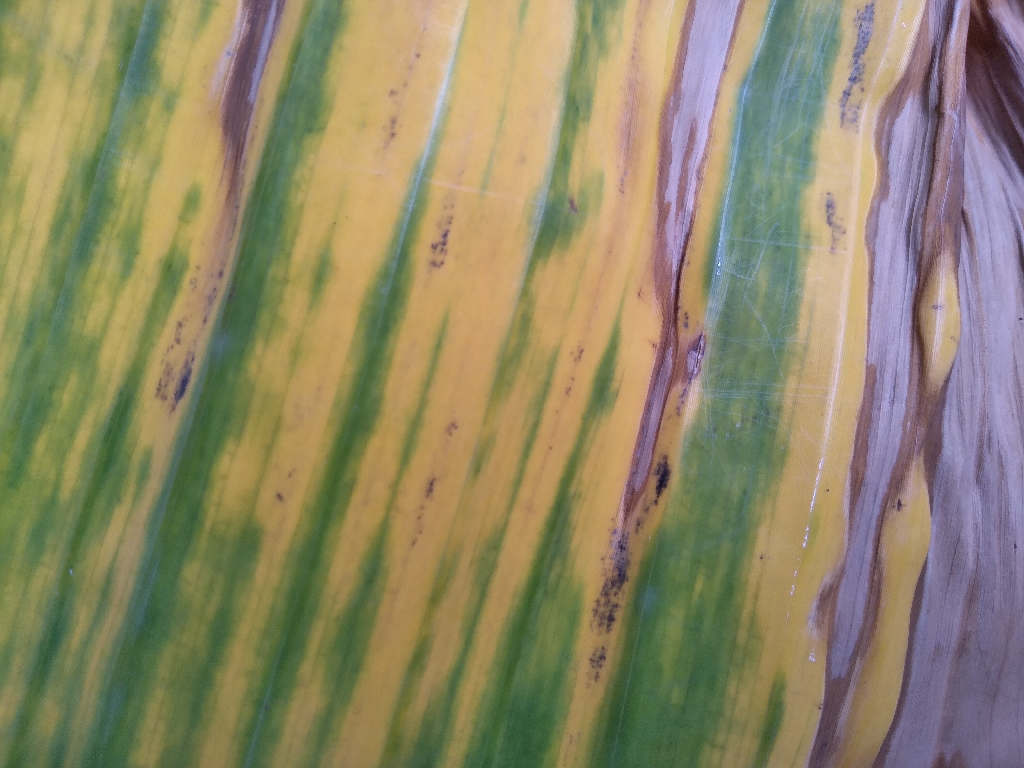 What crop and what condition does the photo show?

banana, fusarium wilt race 1
